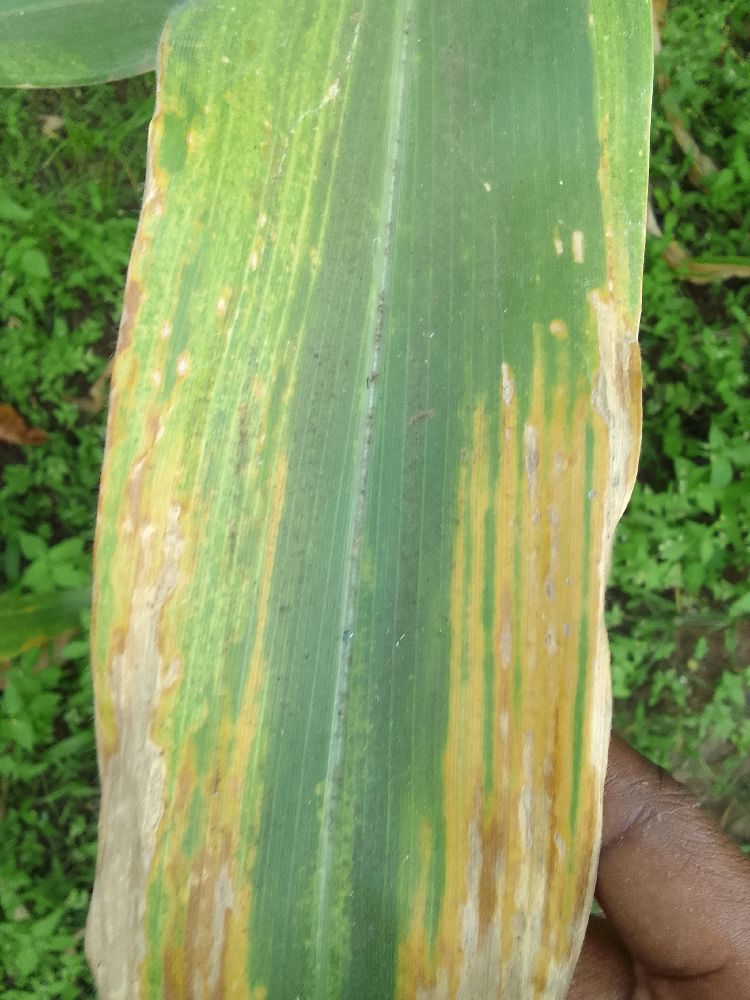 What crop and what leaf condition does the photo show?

maize, maize lethal necrosis
